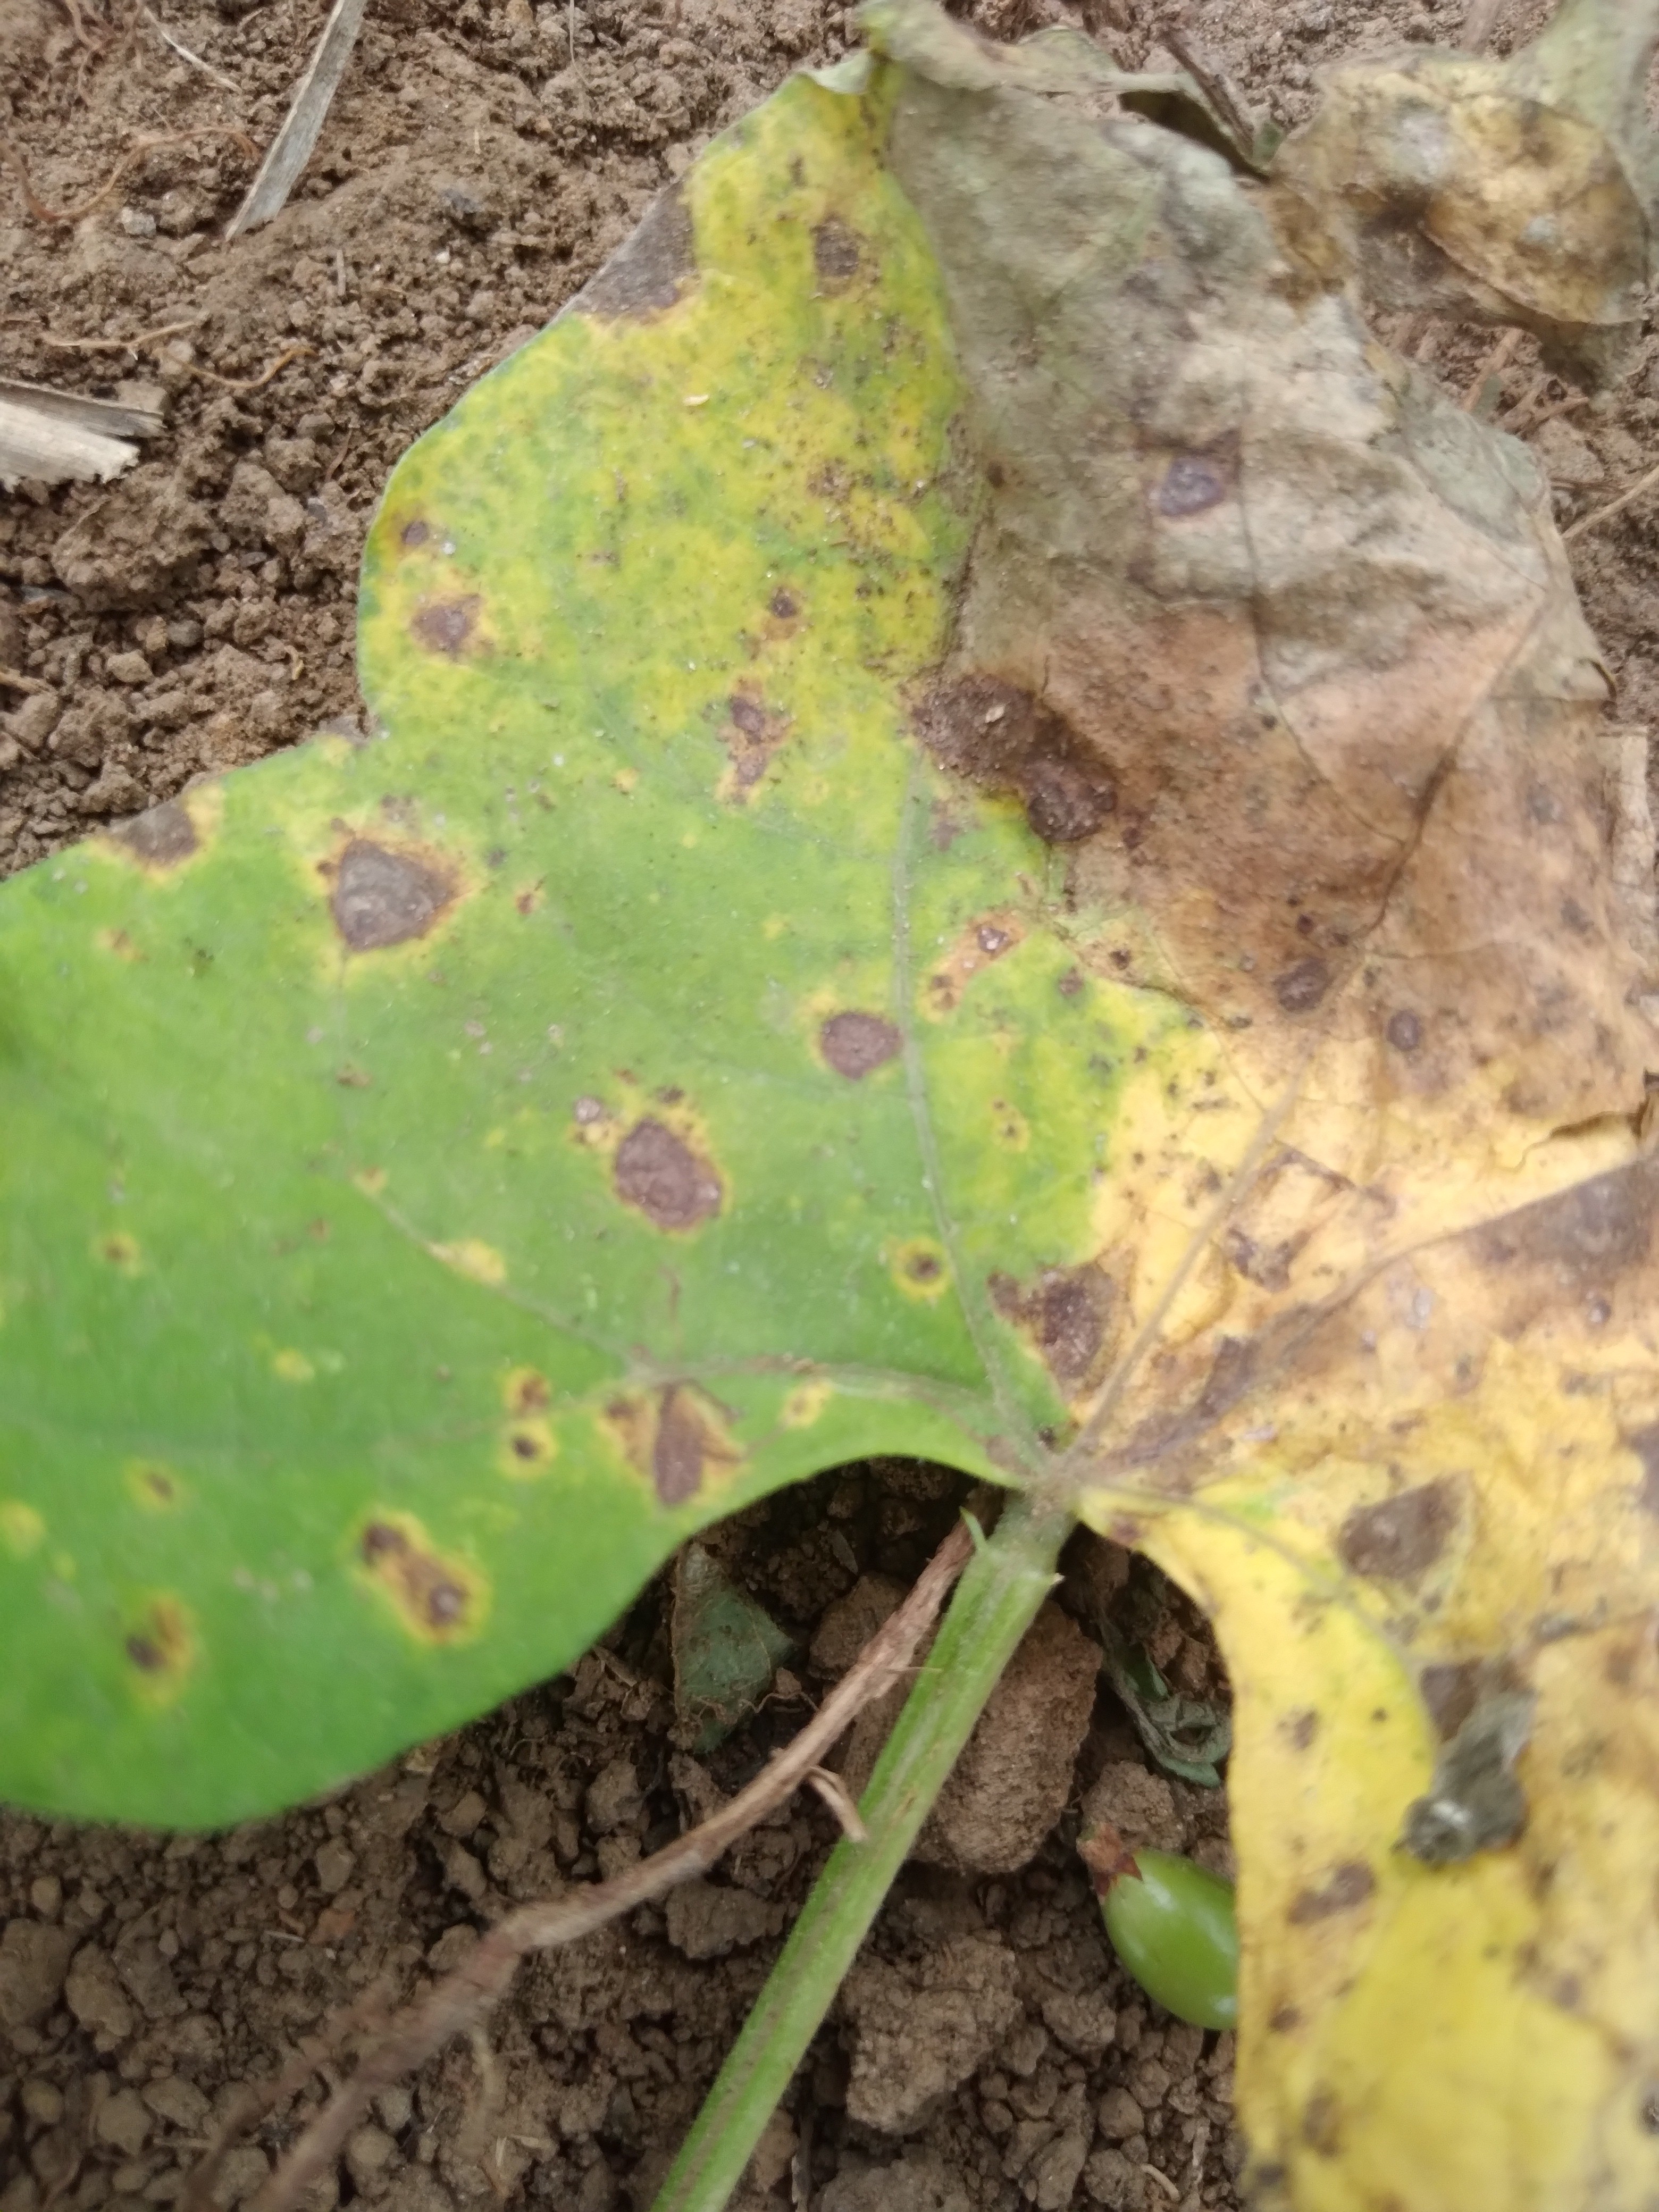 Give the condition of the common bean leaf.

rust
